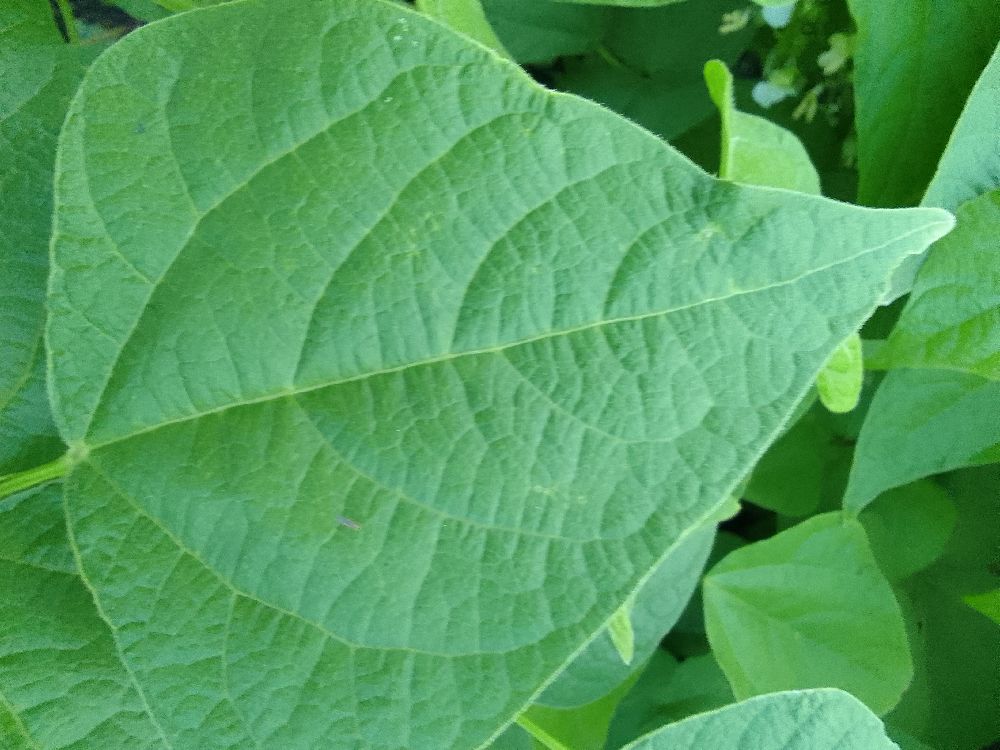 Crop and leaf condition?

common bean, healthy
